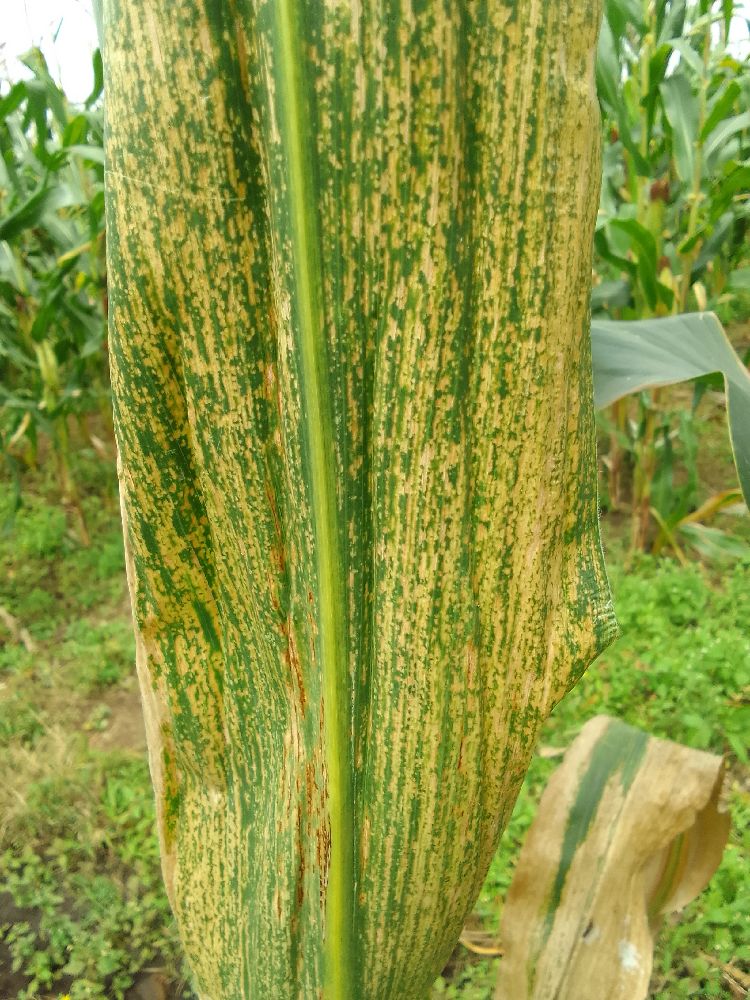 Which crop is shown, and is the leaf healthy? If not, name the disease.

maize, maize lethal necrosis
